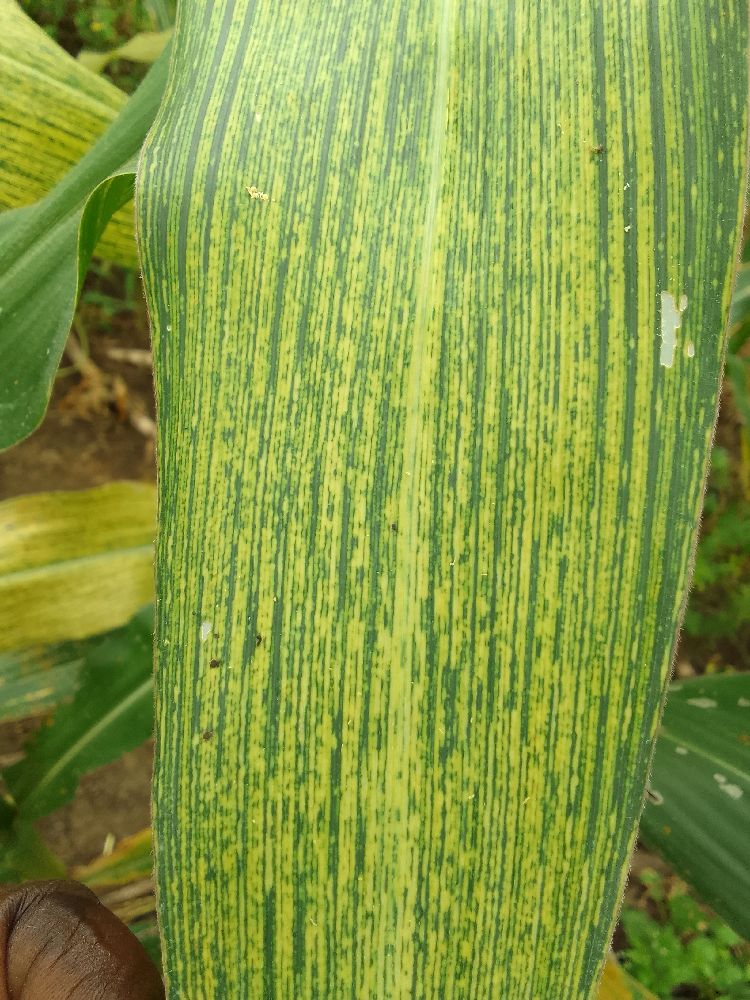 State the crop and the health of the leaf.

maize, maize streak virus
